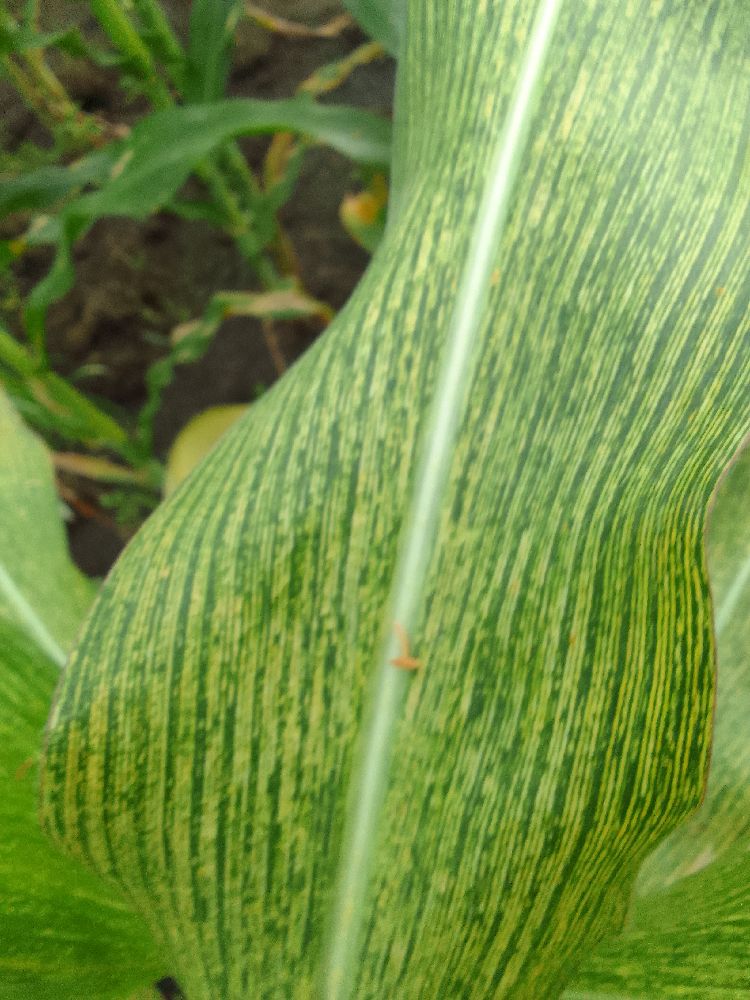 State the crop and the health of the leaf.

maize, maize streak virus
